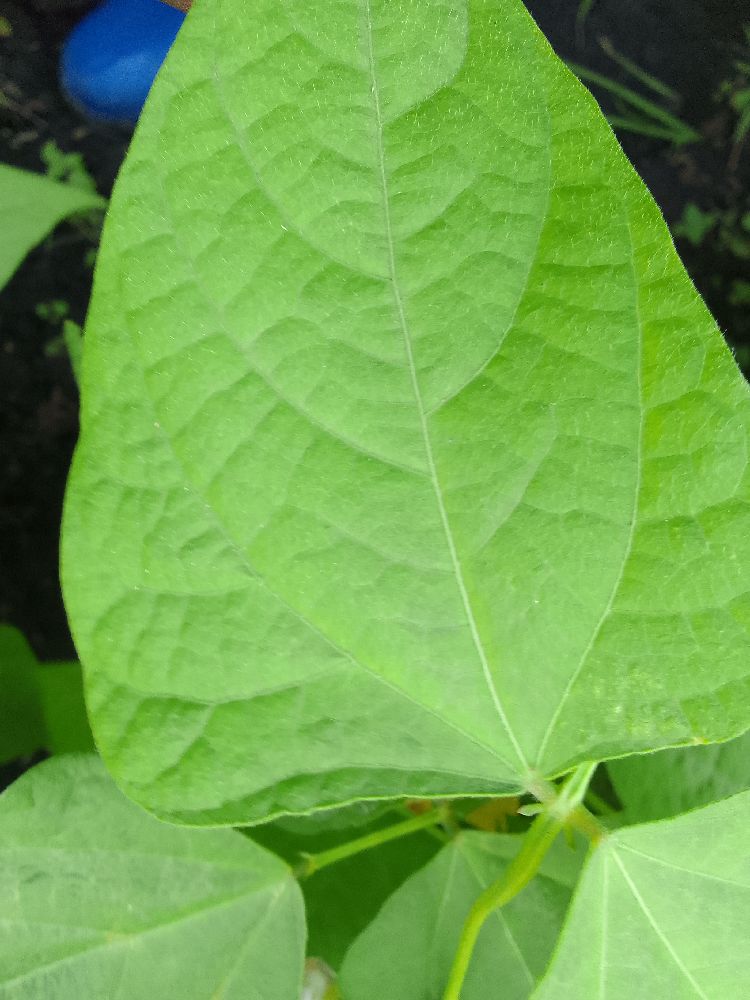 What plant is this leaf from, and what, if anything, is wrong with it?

common bean, healthy
